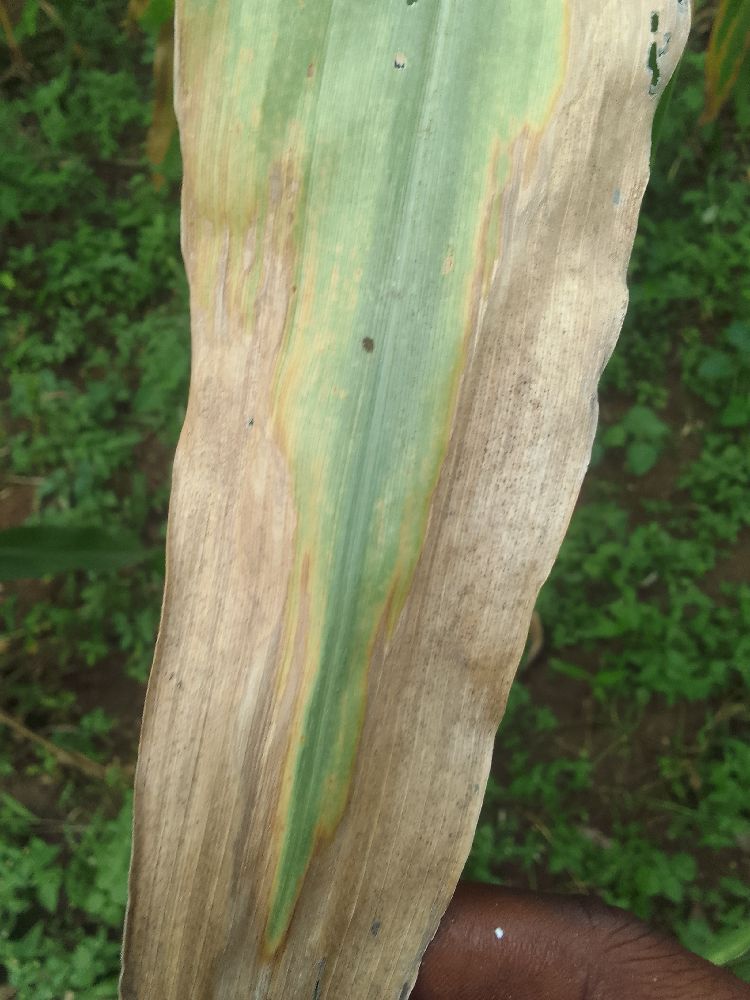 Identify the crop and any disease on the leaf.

maize, maize lethal necrosis
